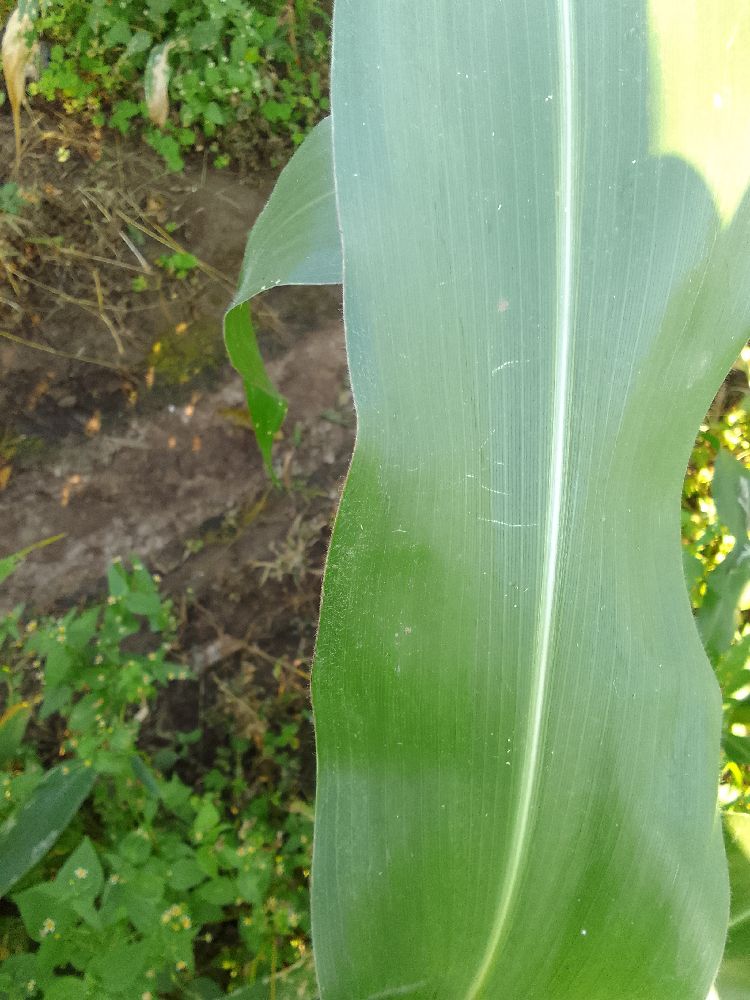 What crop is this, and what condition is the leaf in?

maize, healthy
